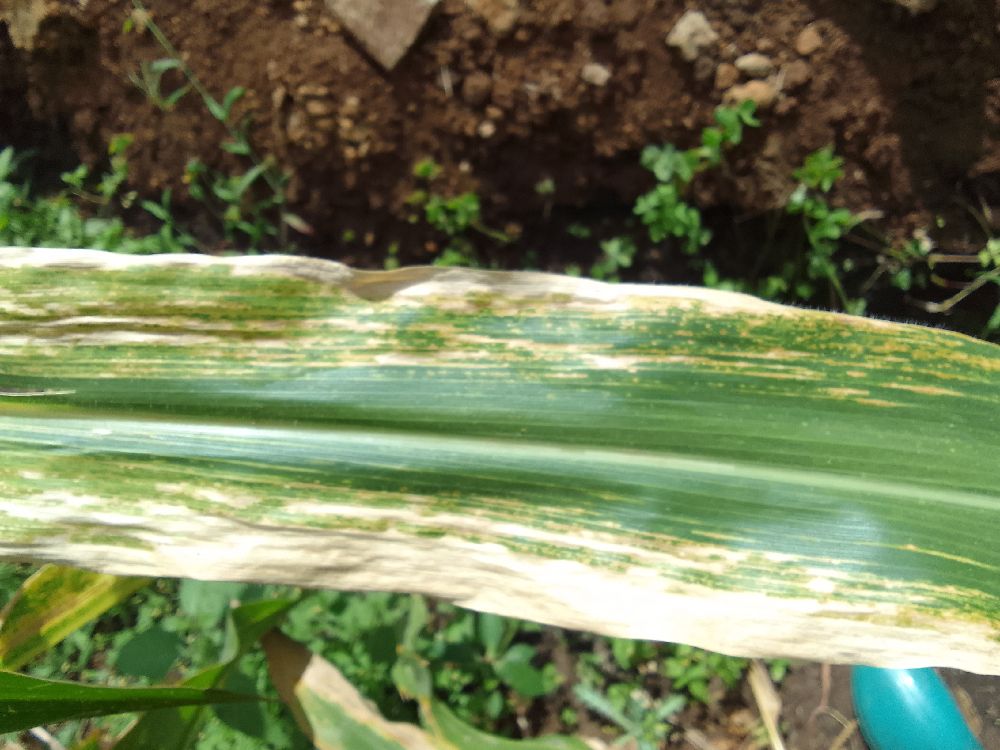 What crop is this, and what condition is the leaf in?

maize, maize lethal necrosis
